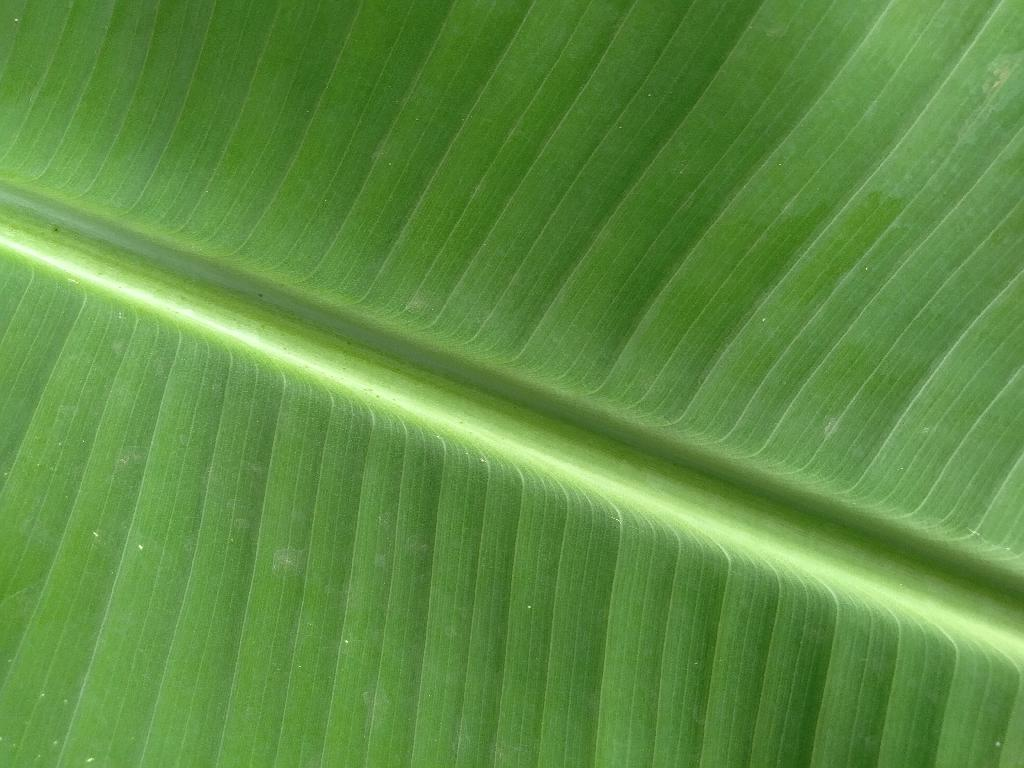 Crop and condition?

banana, healthy
